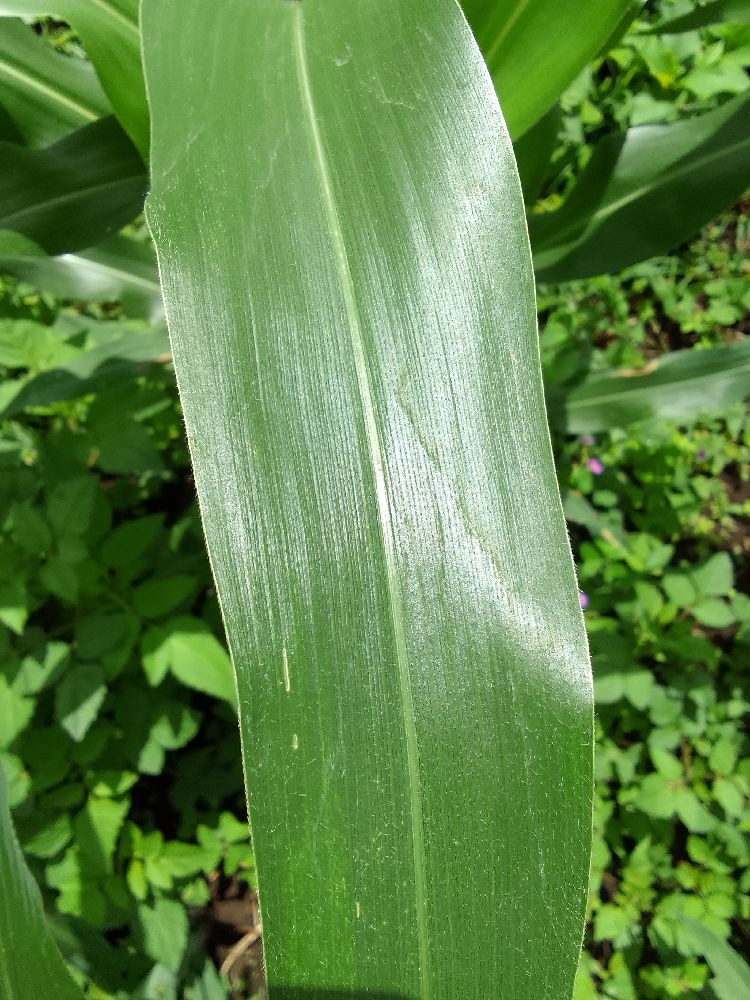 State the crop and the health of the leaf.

maize, healthy
